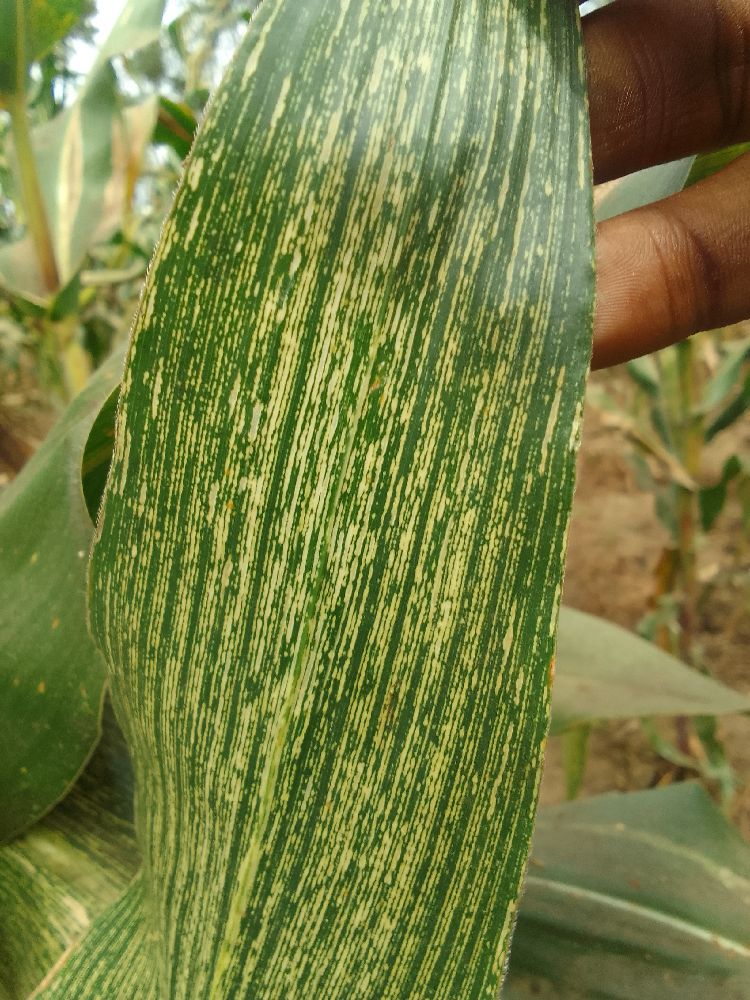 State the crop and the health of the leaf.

maize, maize streak virus
